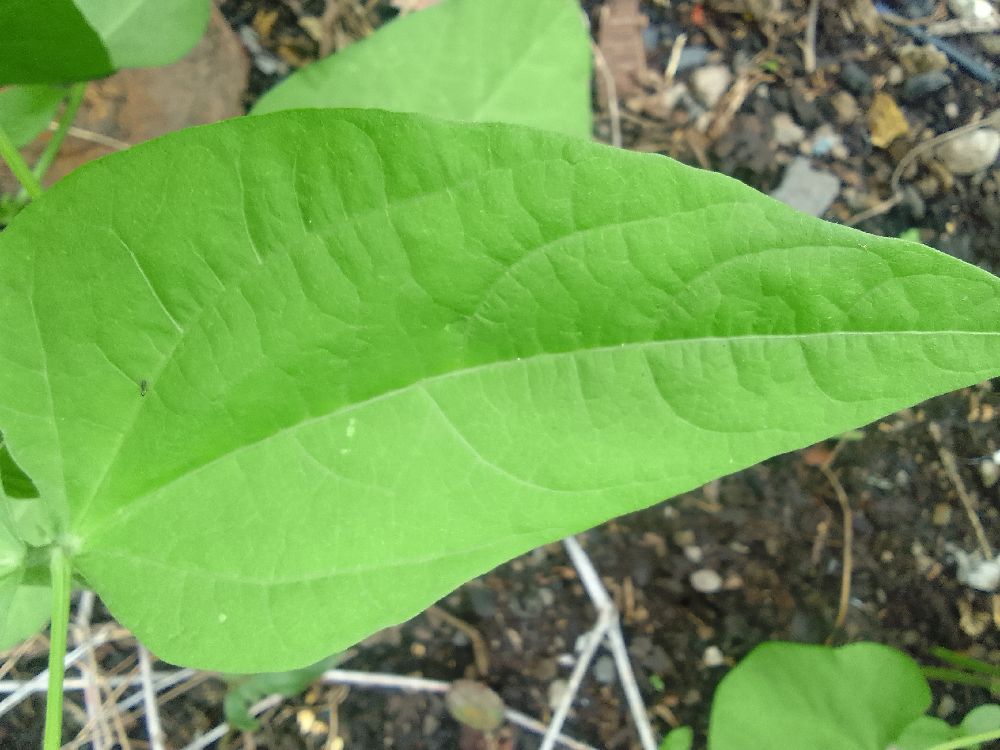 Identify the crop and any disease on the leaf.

common bean, healthy
